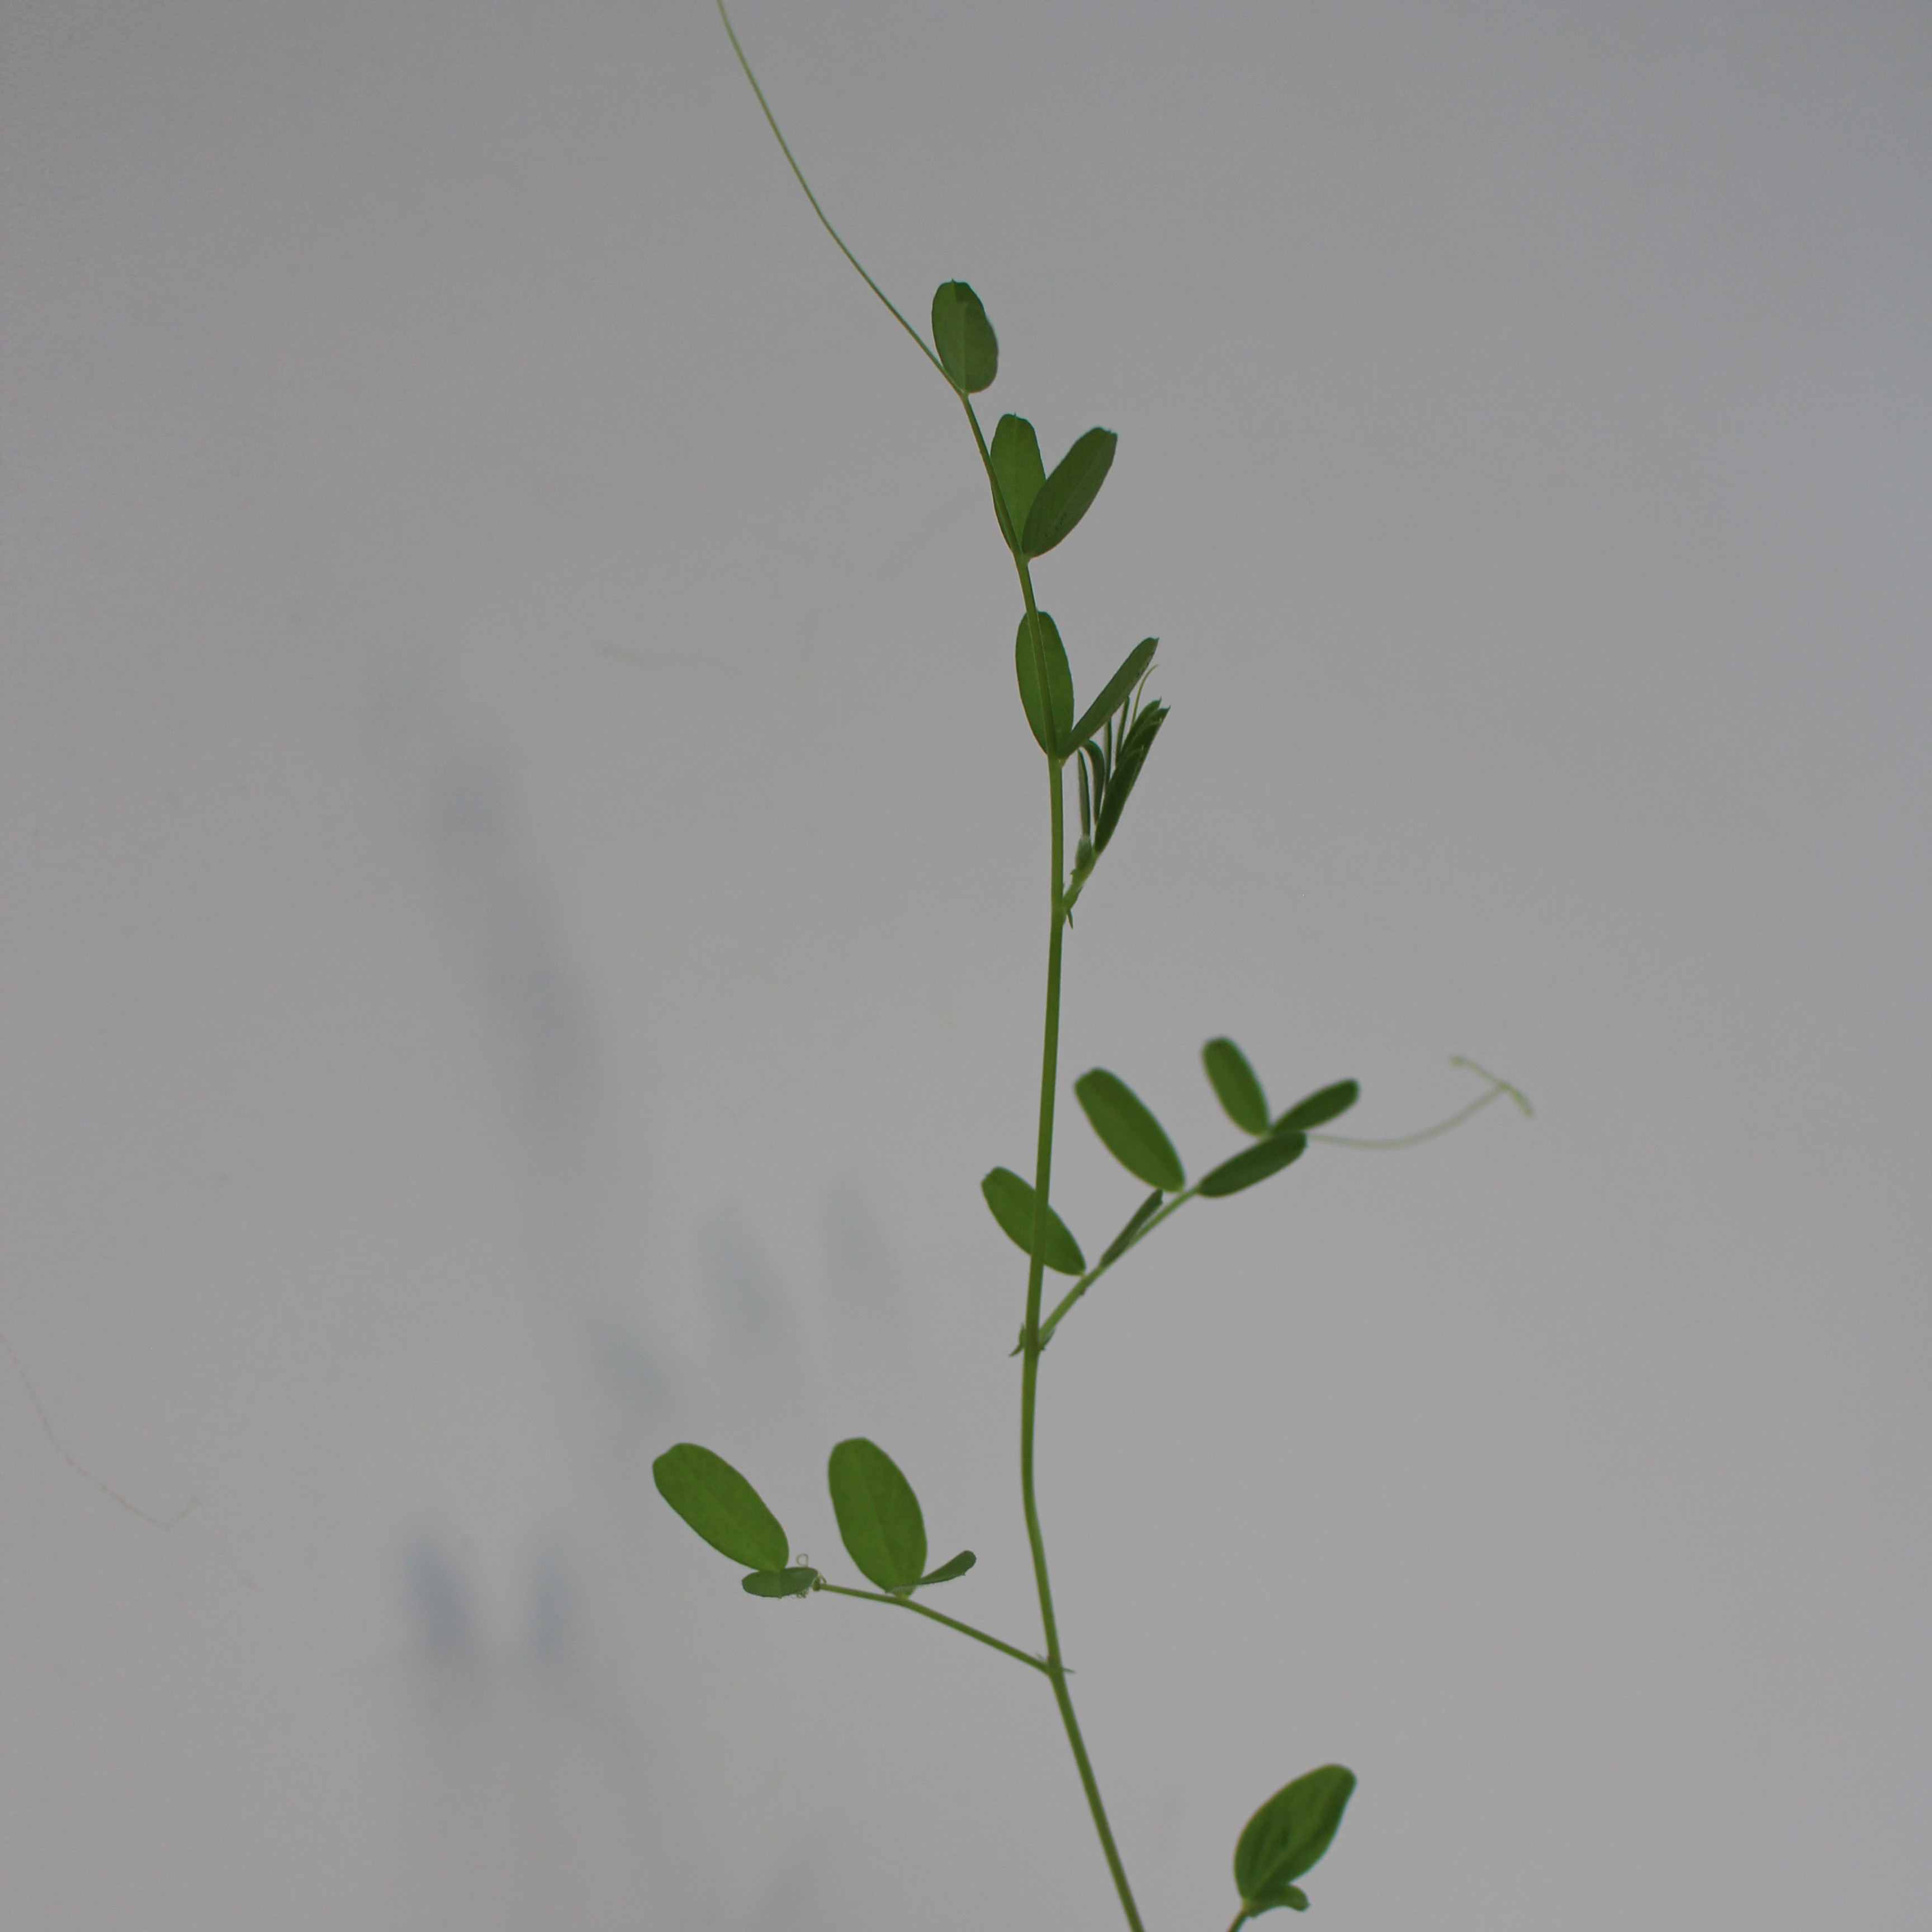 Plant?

Vicia sativa
